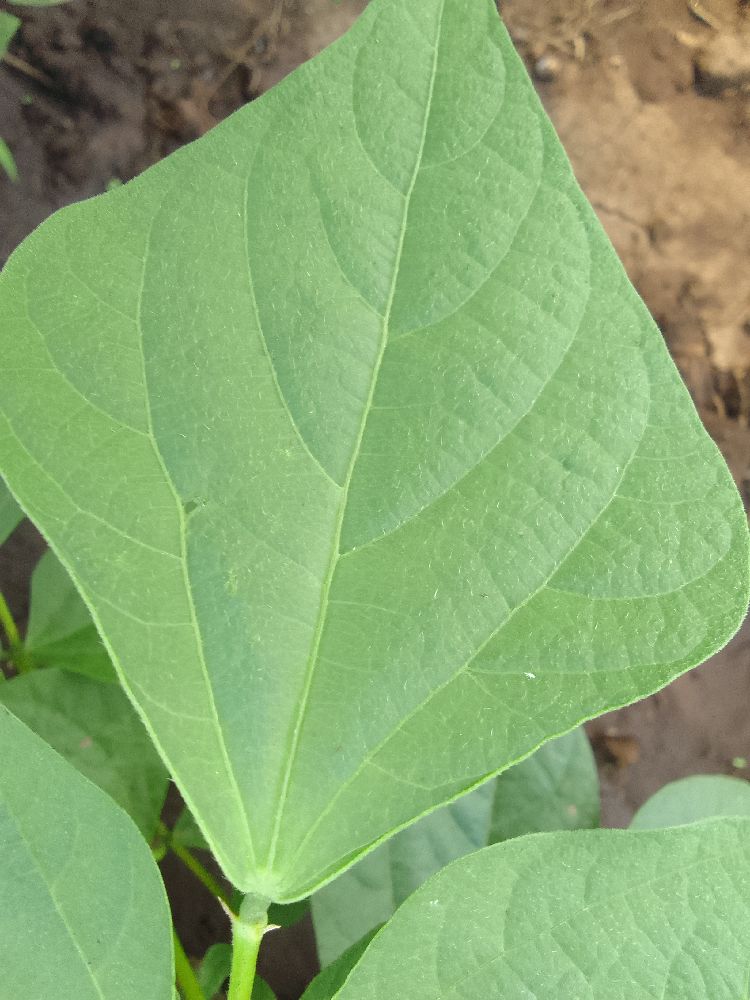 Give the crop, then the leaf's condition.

common bean, healthy
